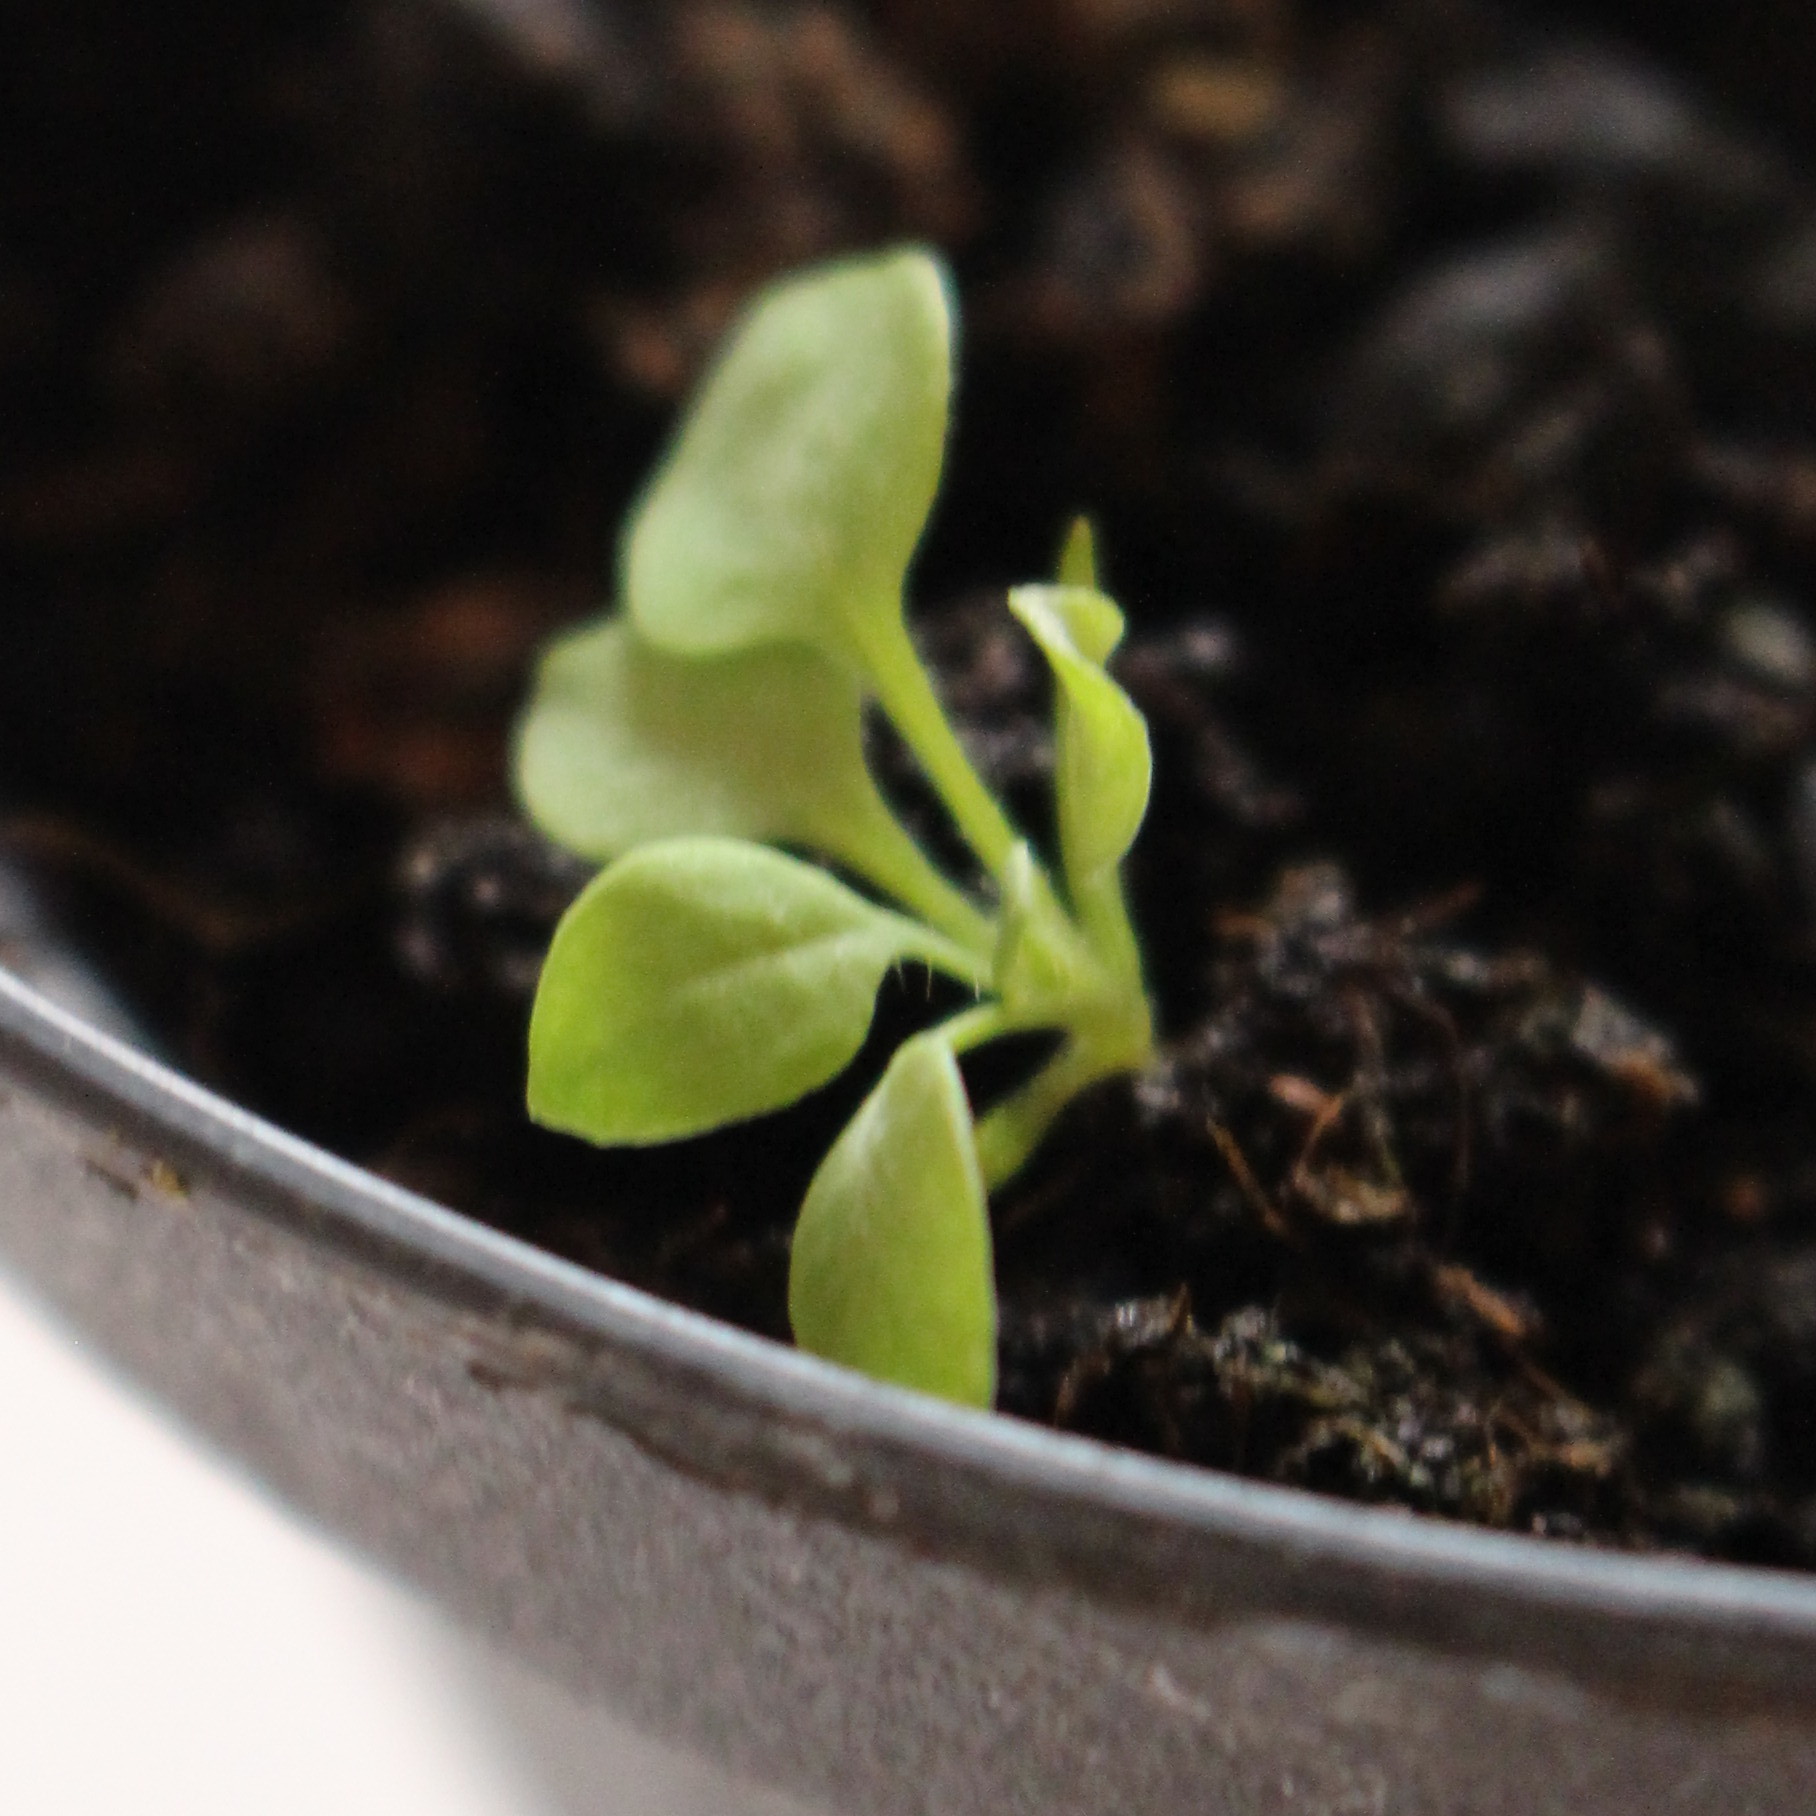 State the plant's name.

Papaver rhoeas
